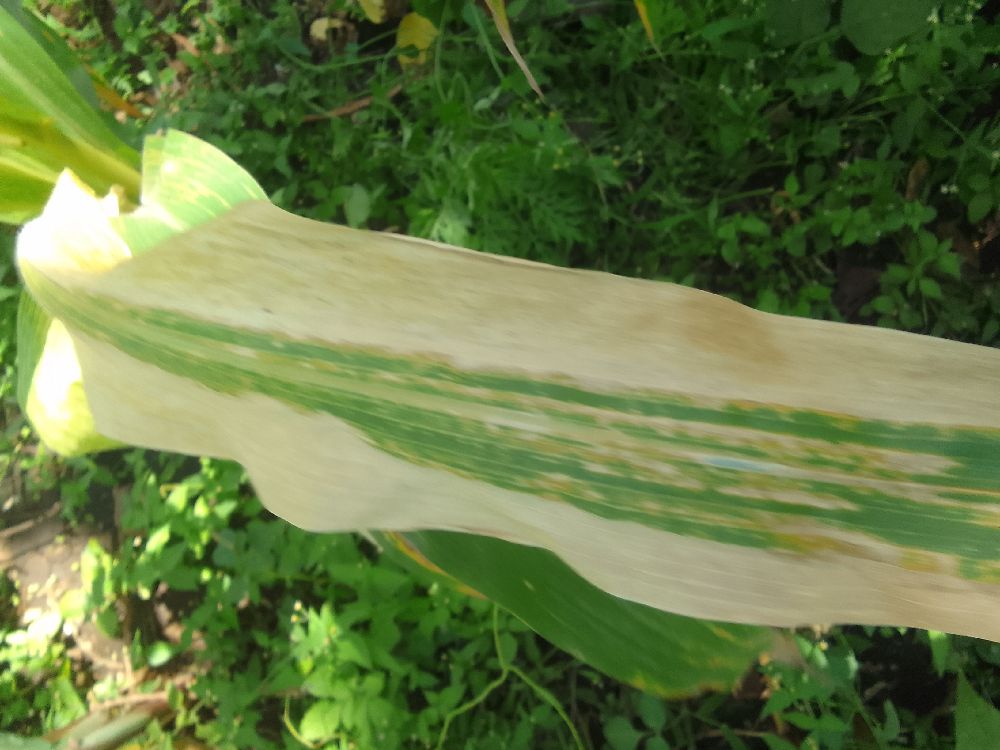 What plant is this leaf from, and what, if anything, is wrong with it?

maize, maize lethal necrosis
